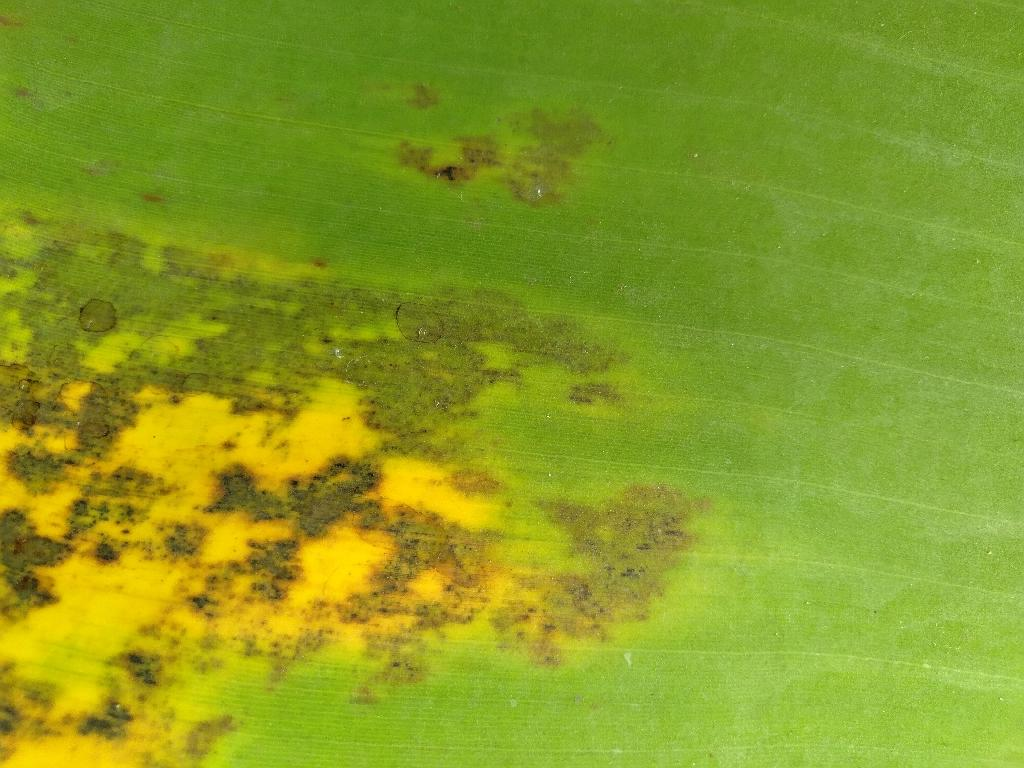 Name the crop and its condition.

banana, black sigatoka
